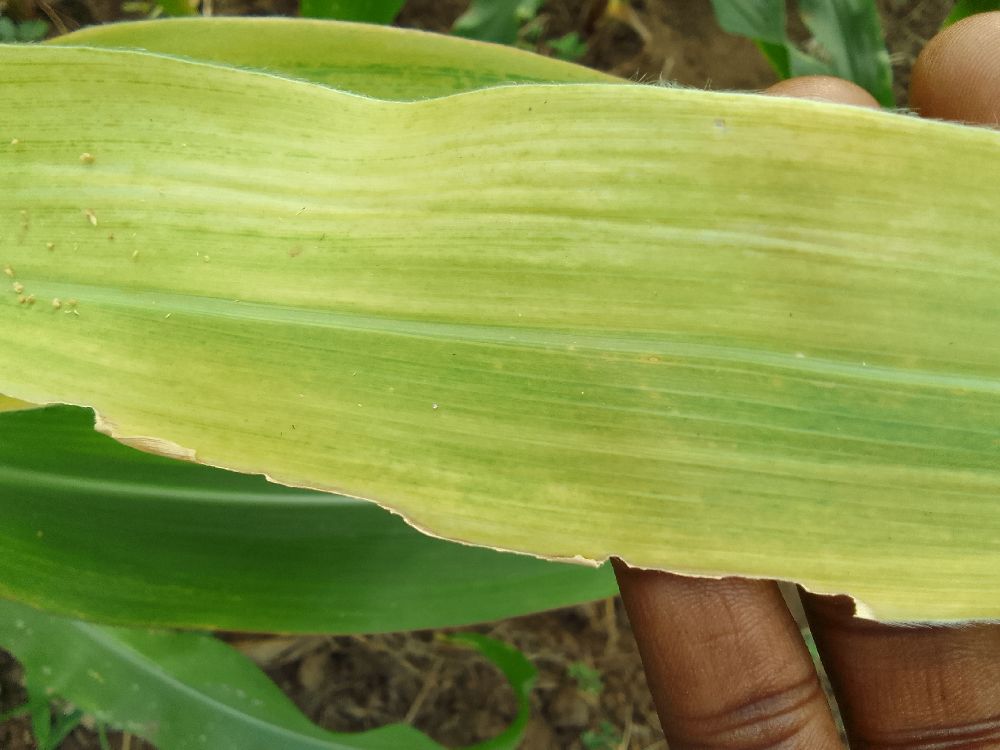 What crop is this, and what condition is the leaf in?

maize, maize lethal necrosis
